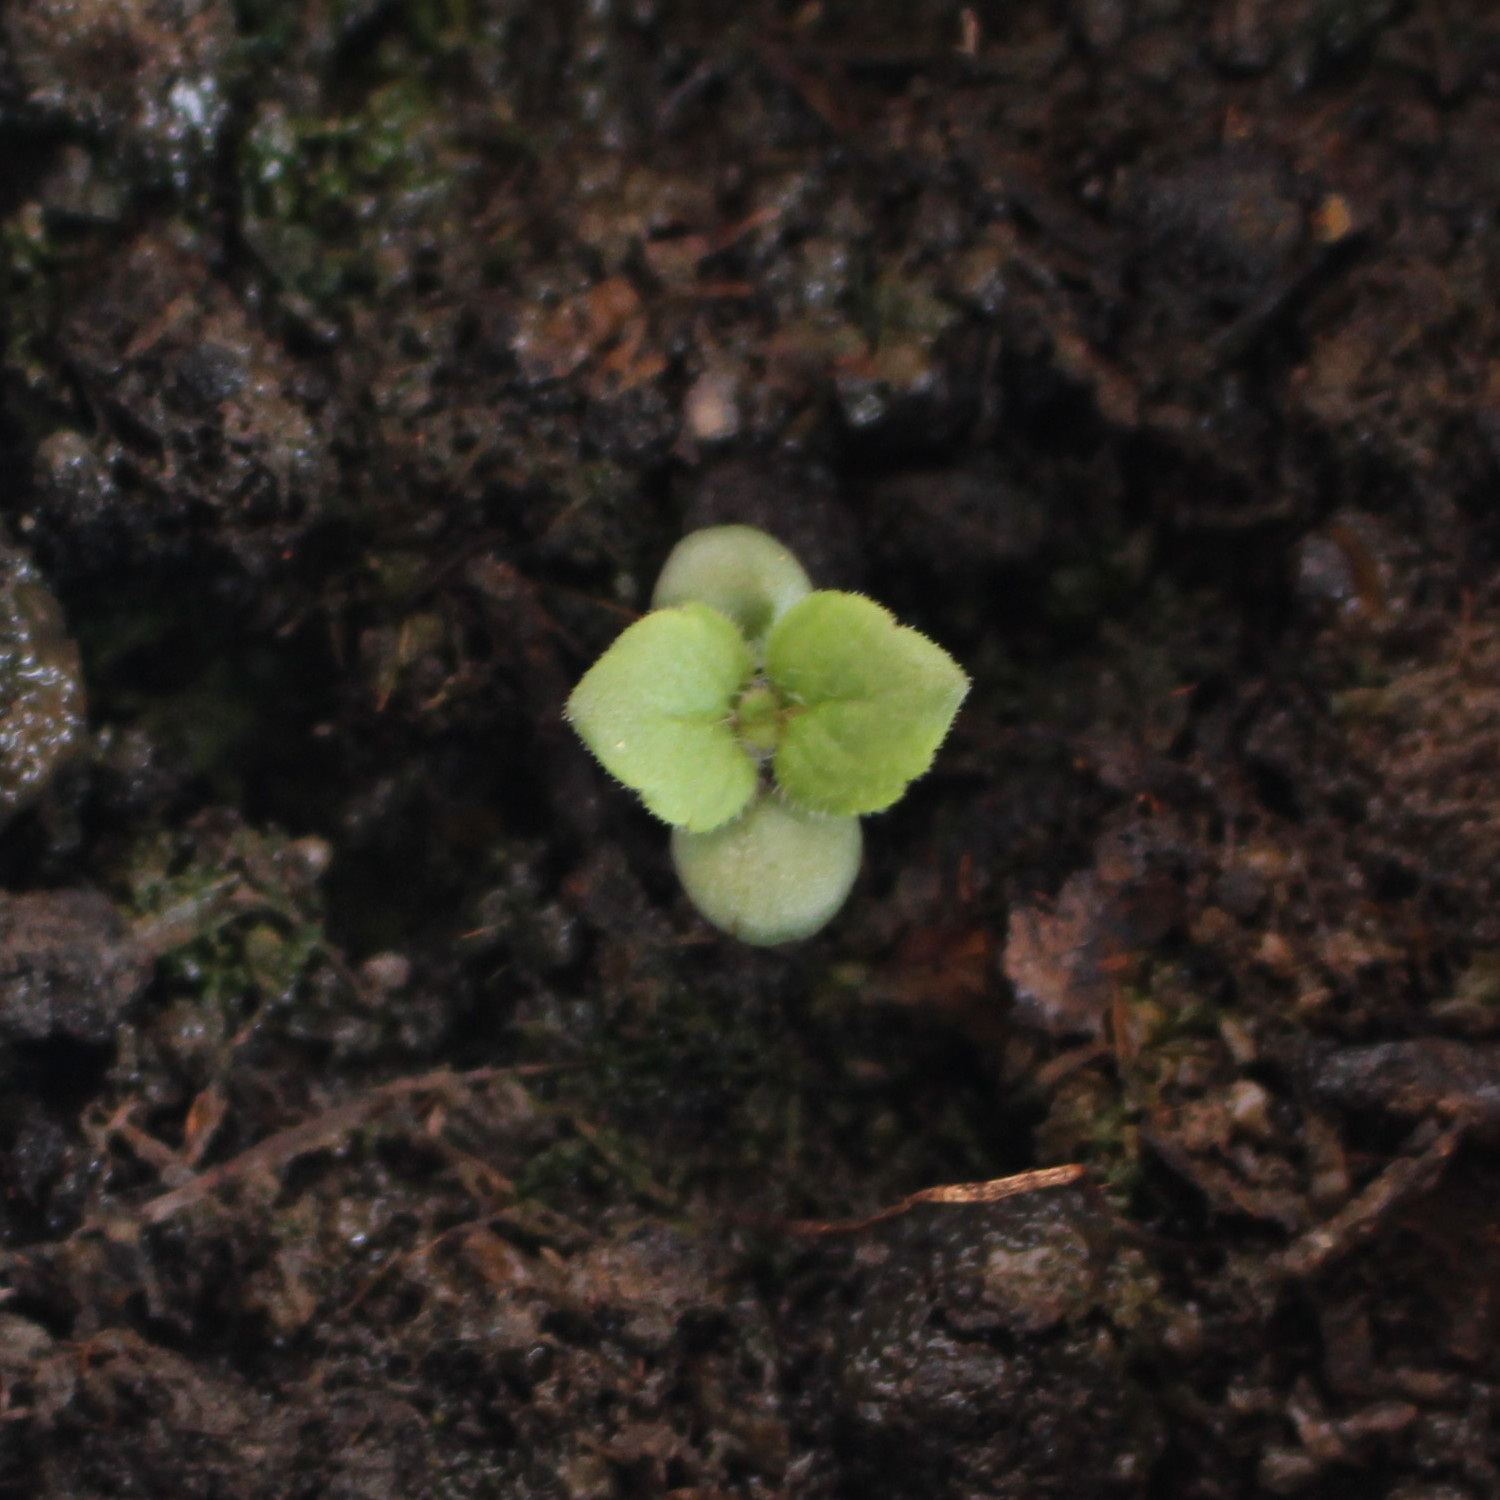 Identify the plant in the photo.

Veronica persica
